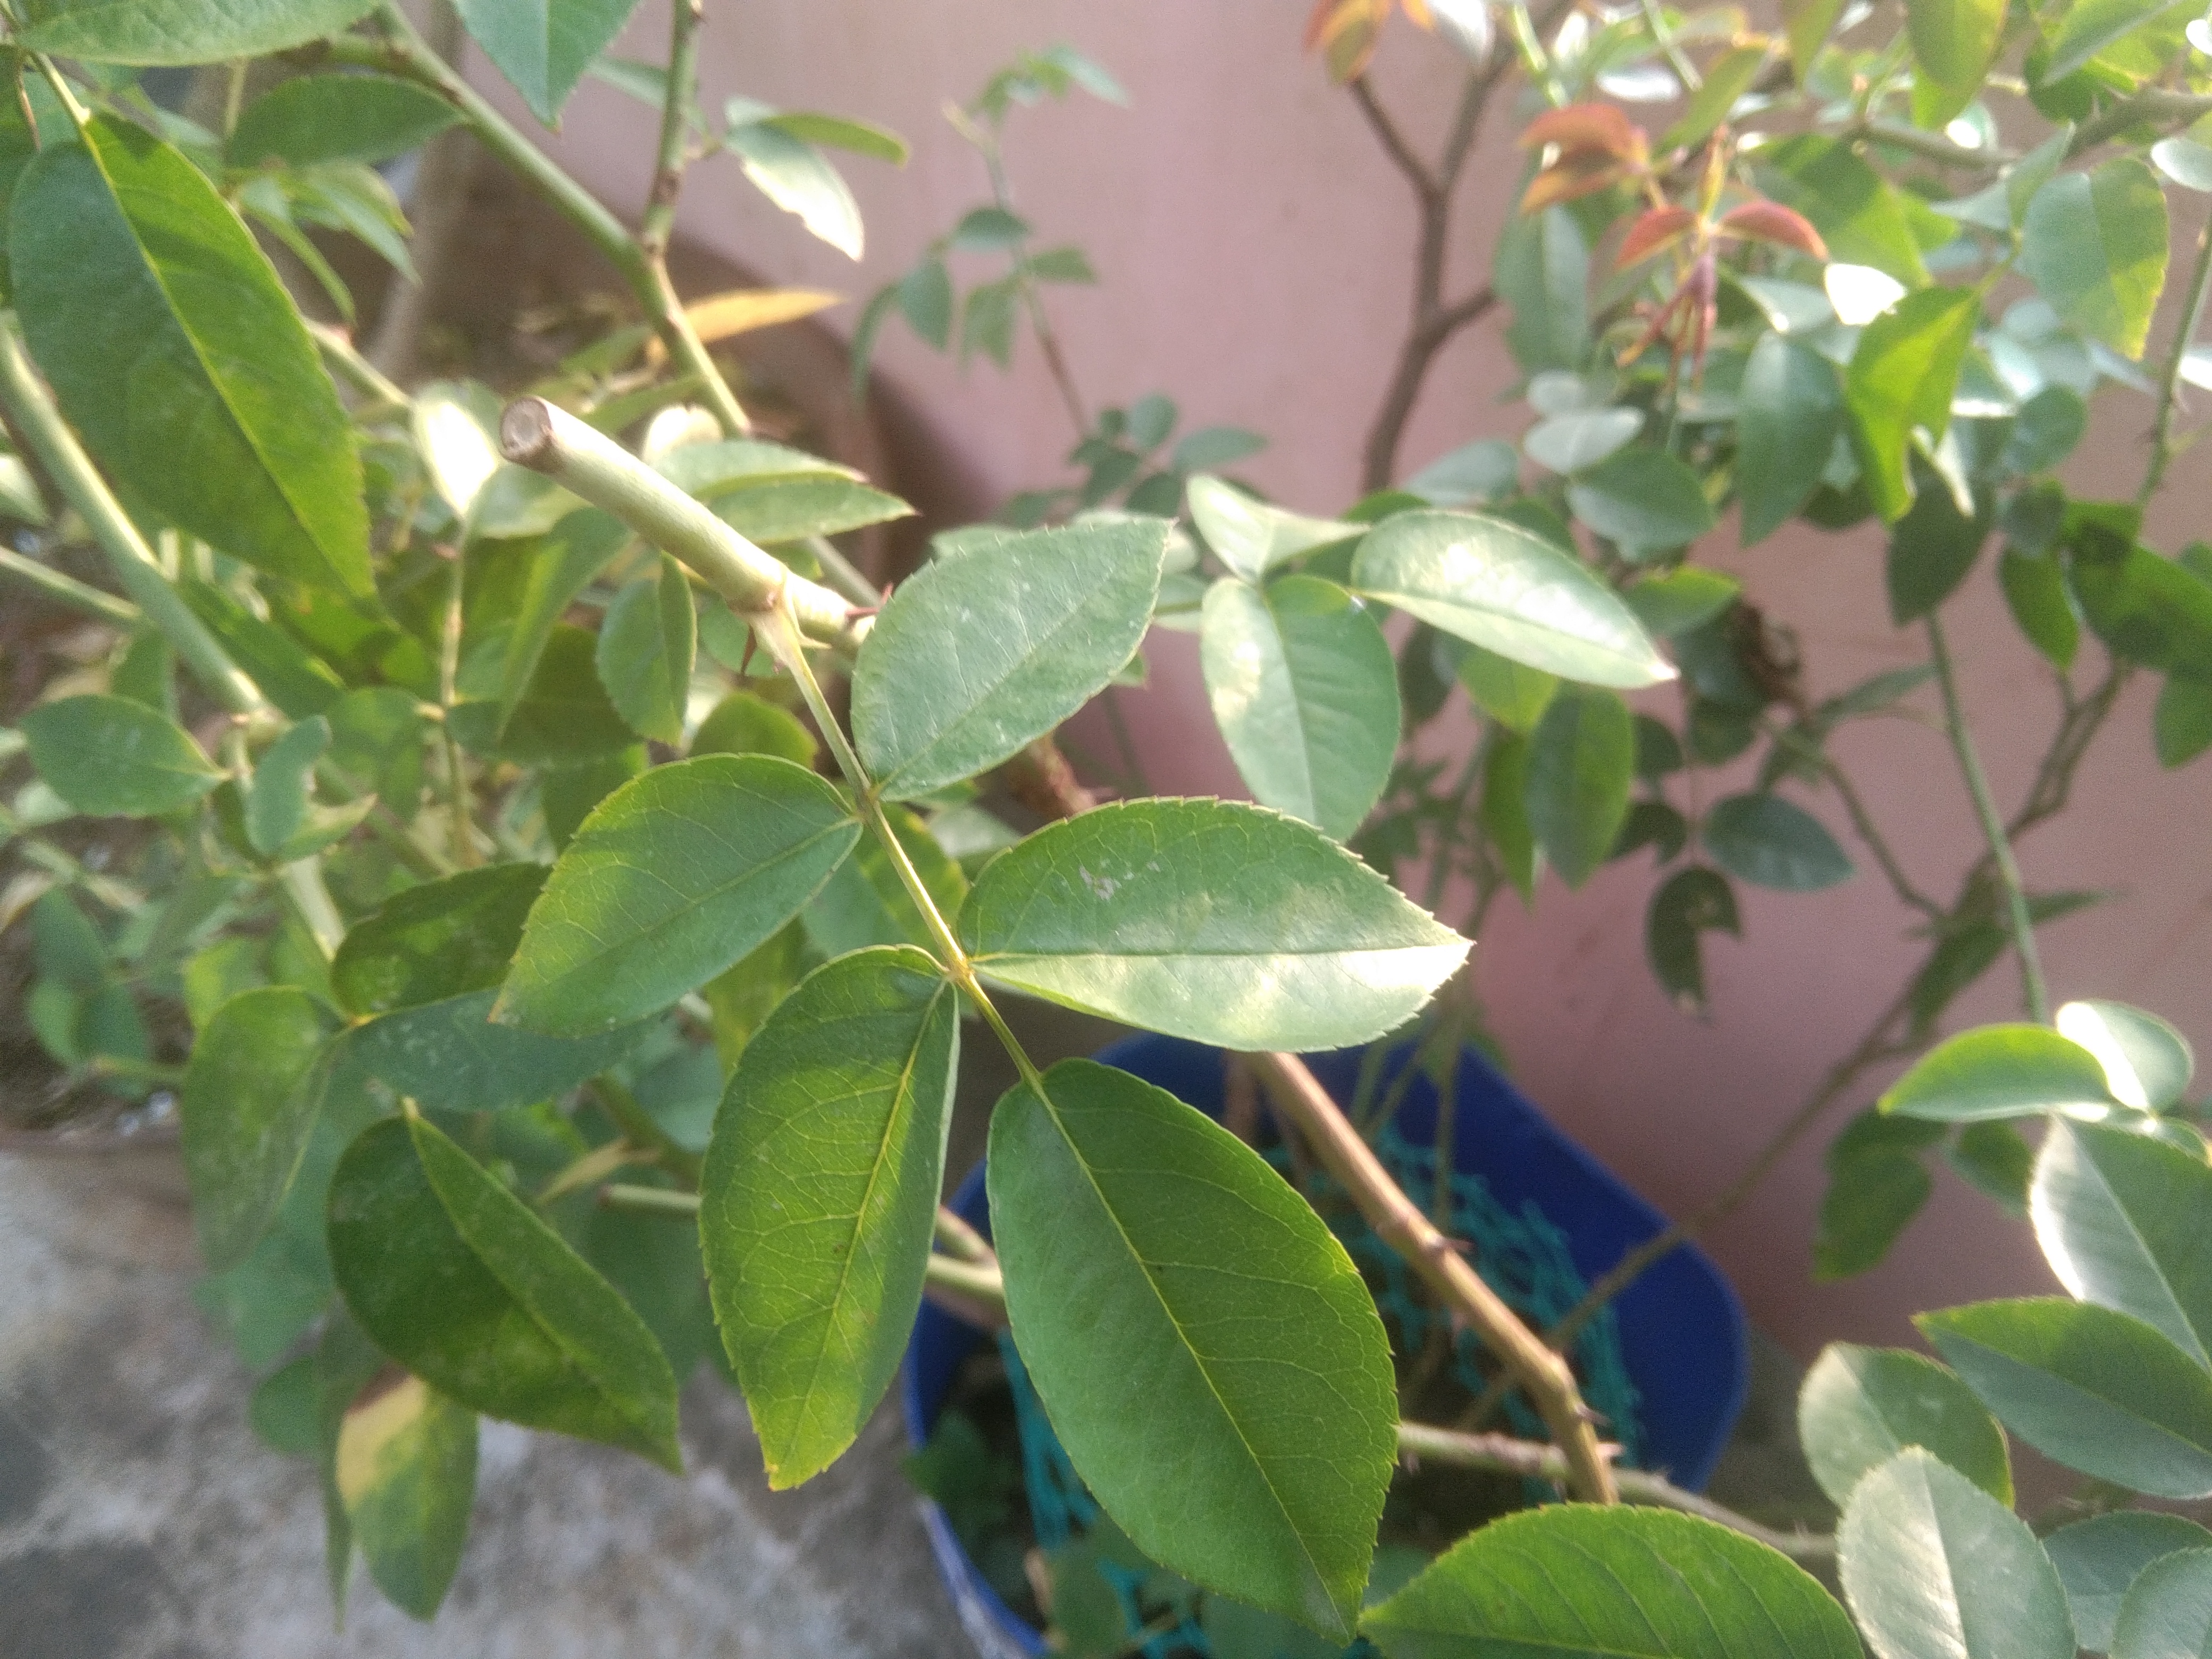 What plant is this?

rose
